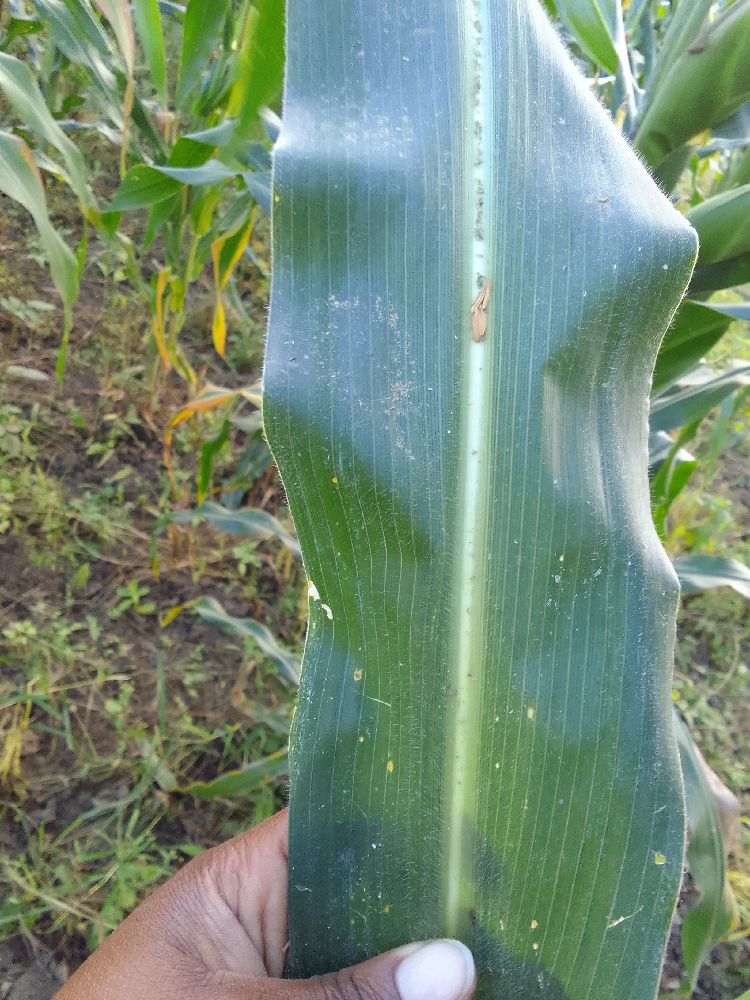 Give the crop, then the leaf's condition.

maize, healthy
